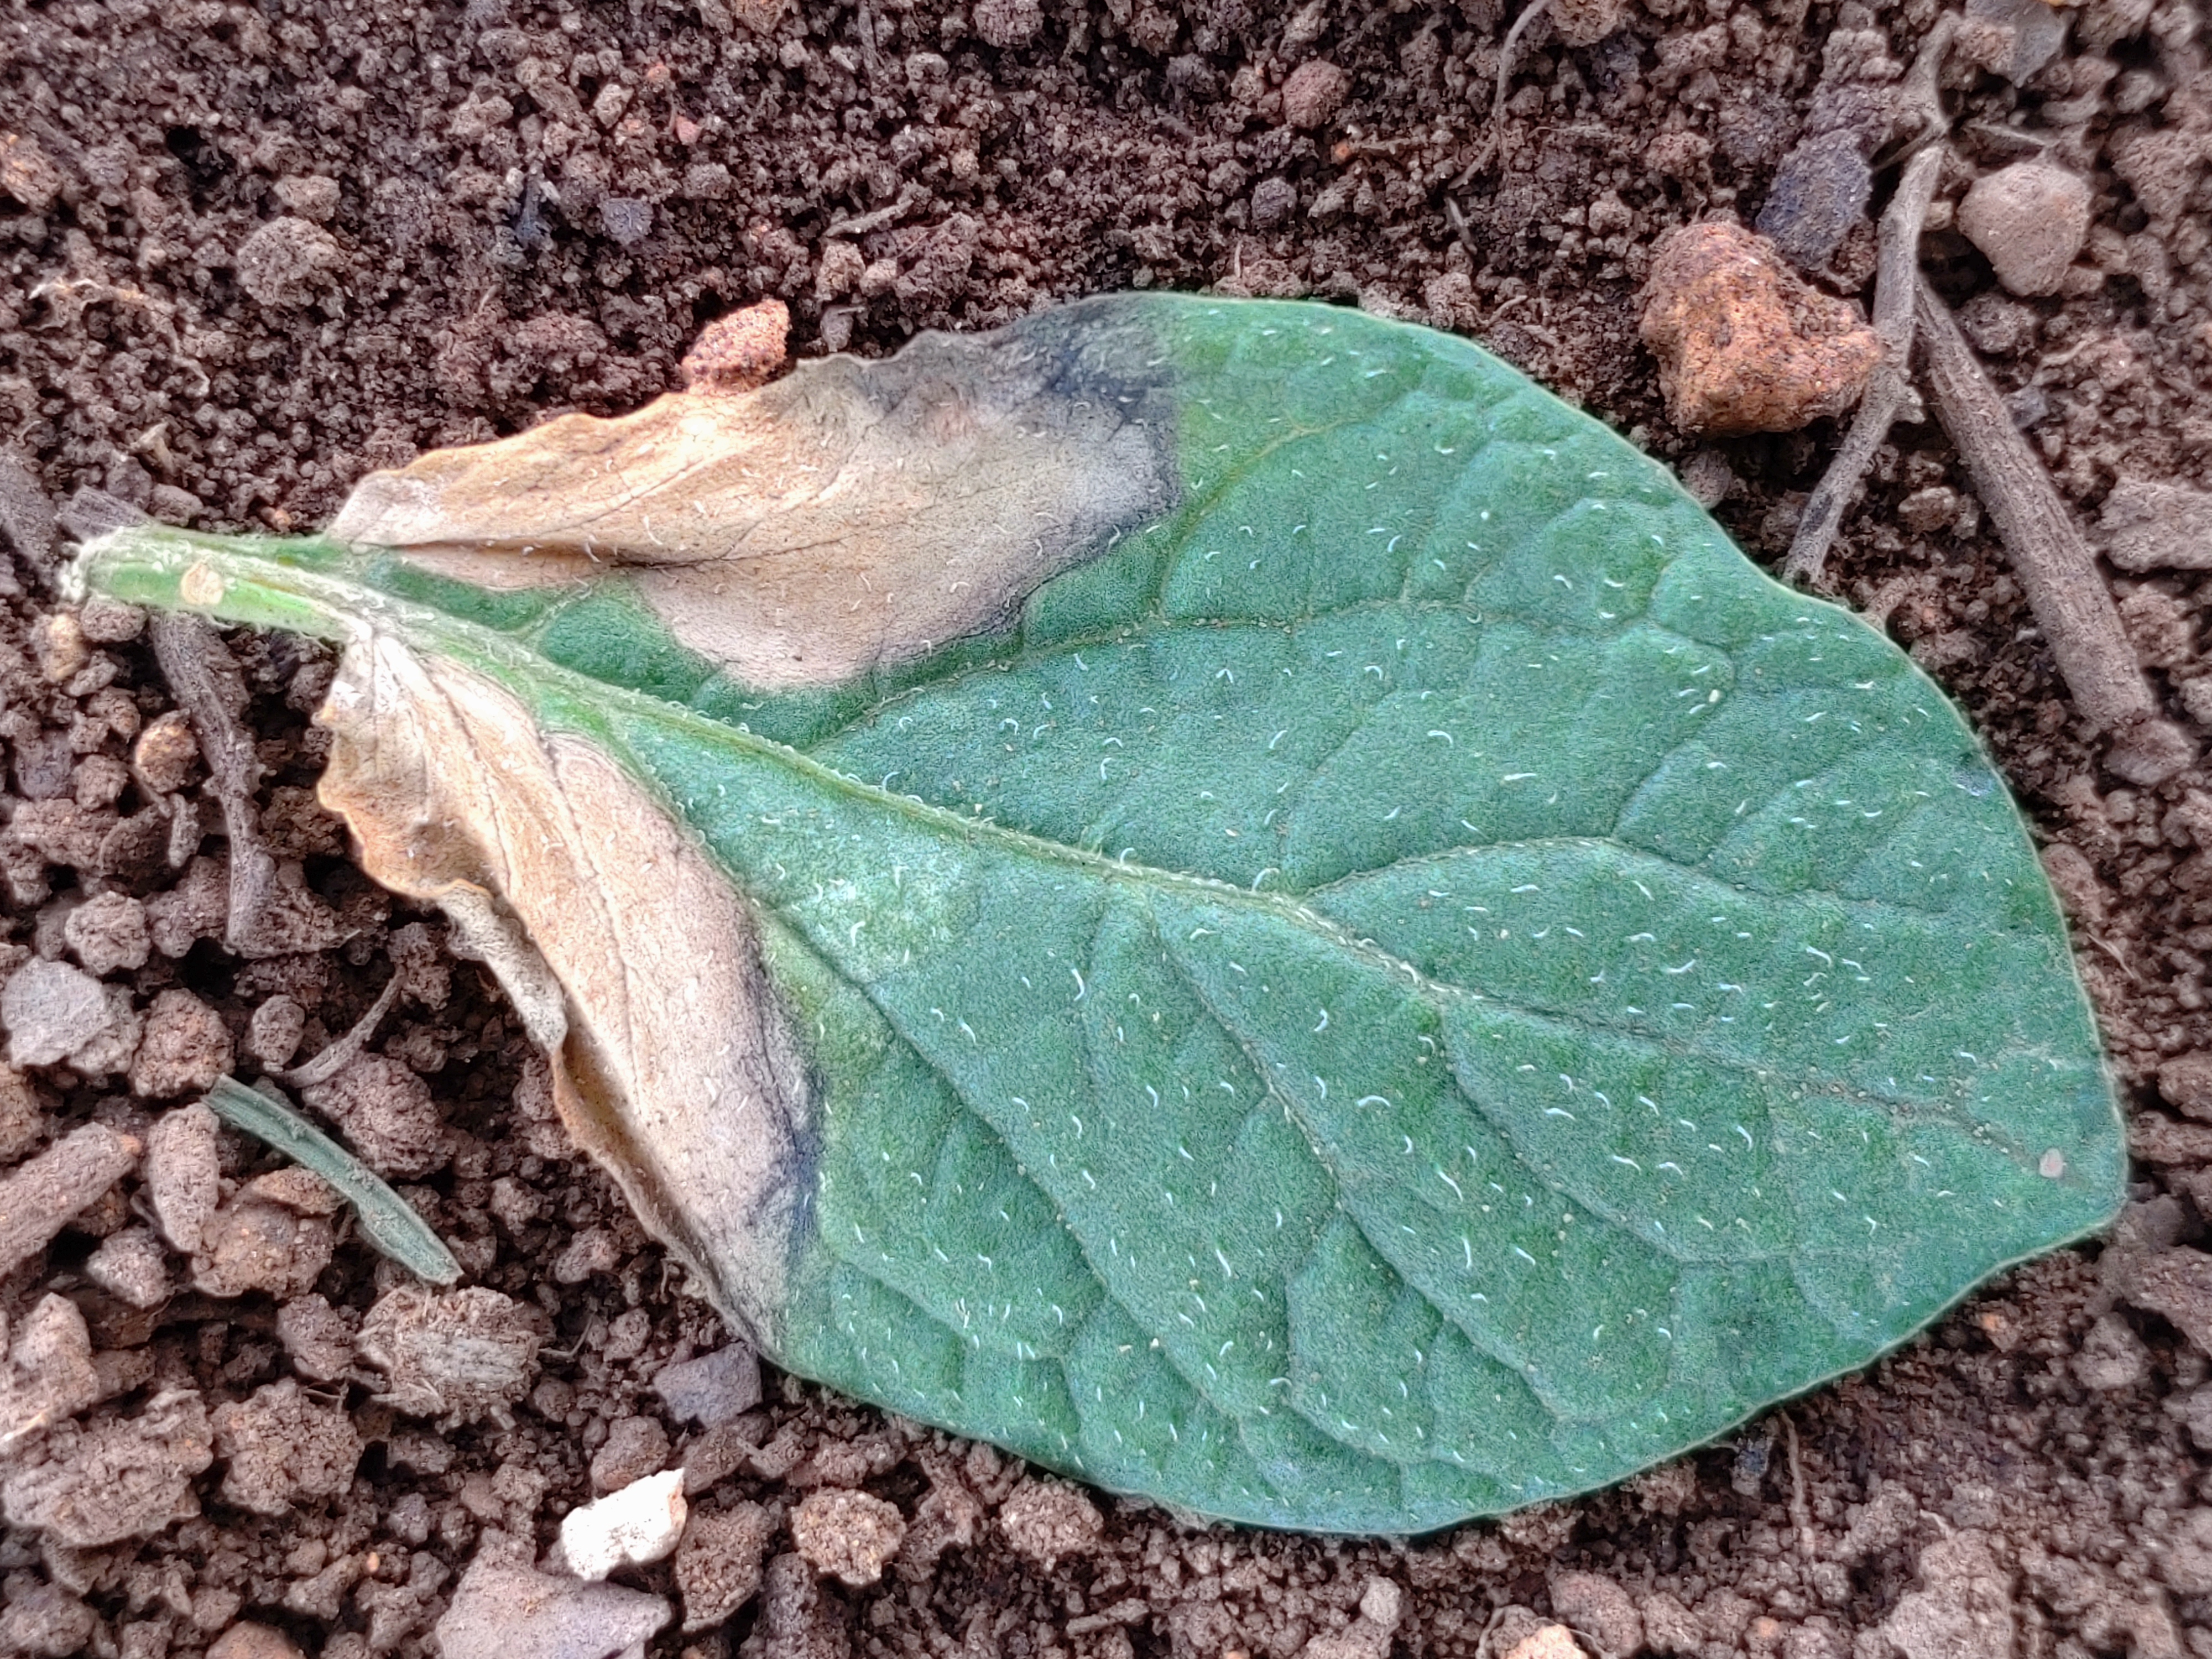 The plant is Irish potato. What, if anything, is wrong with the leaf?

early blight
